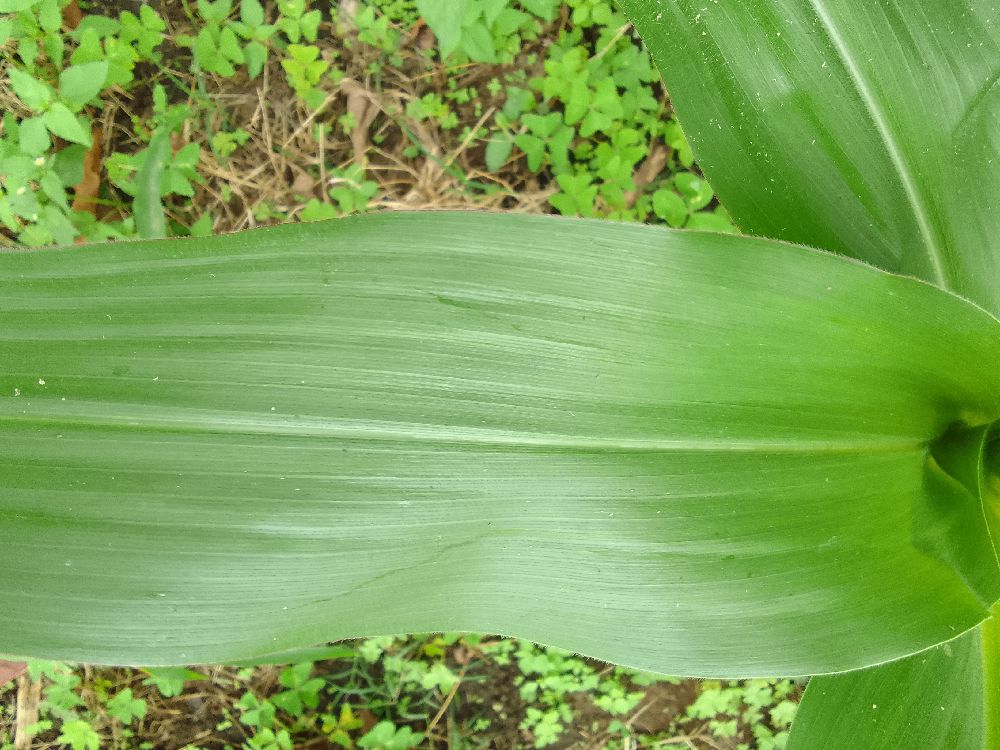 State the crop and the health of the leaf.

maize, healthy
